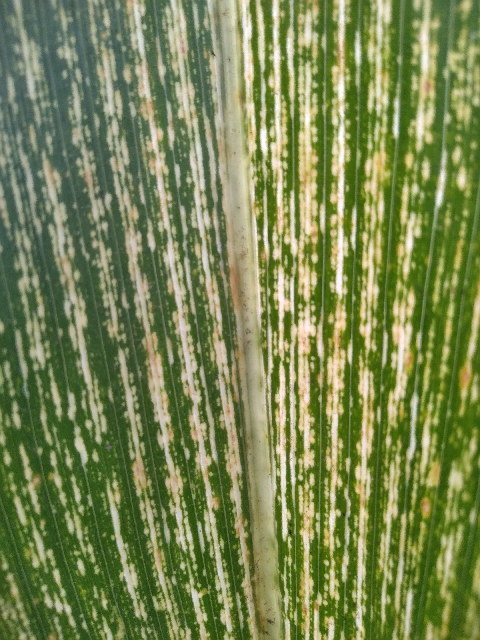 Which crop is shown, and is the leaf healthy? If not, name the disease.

maize, maize streak virus
